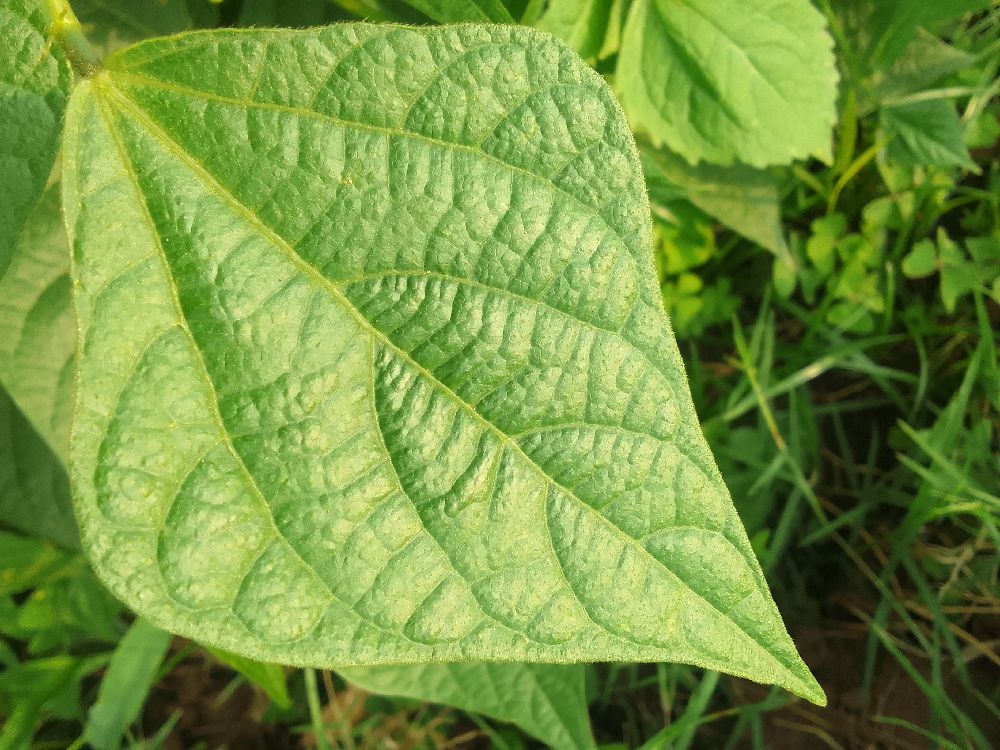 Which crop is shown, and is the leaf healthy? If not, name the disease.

common bean, healthy
